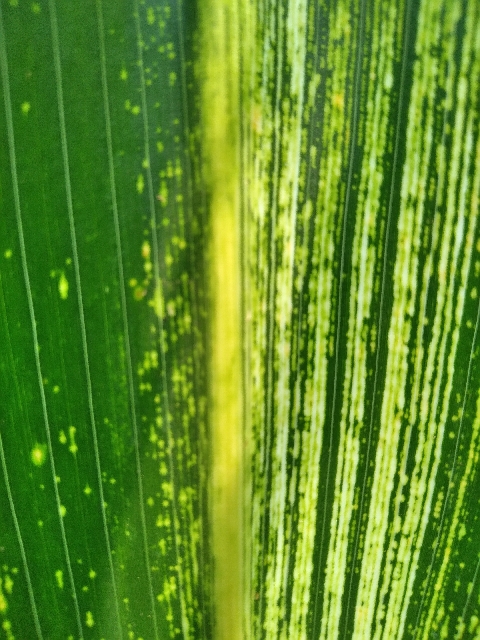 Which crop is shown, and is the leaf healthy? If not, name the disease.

maize, maize streak virus
